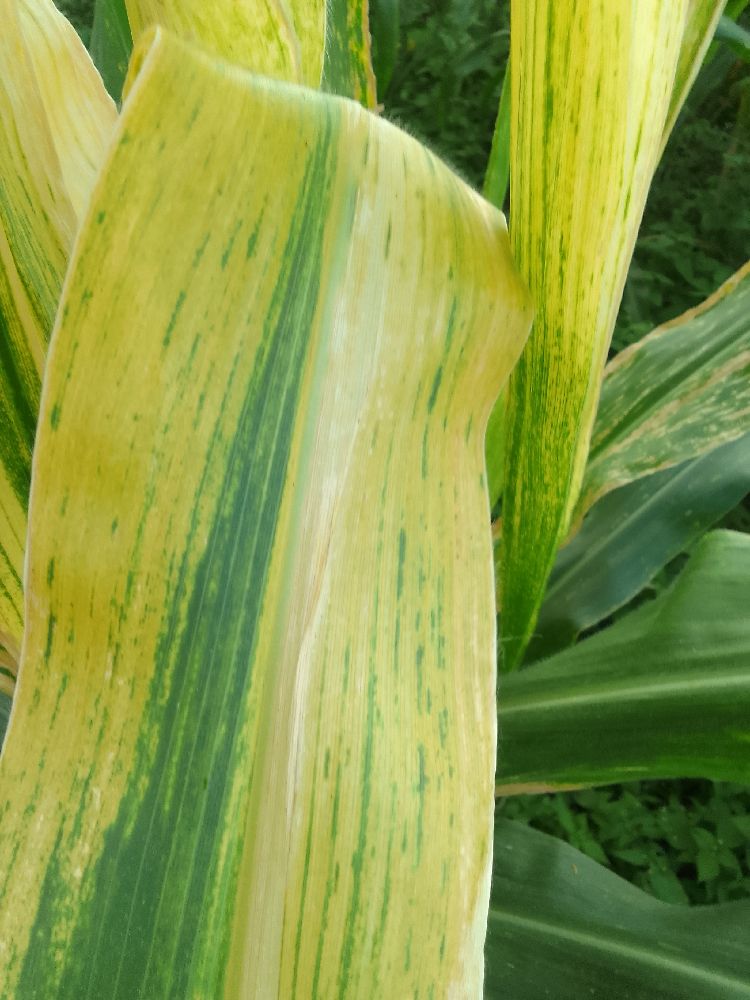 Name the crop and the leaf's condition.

maize, maize lethal necrosis
